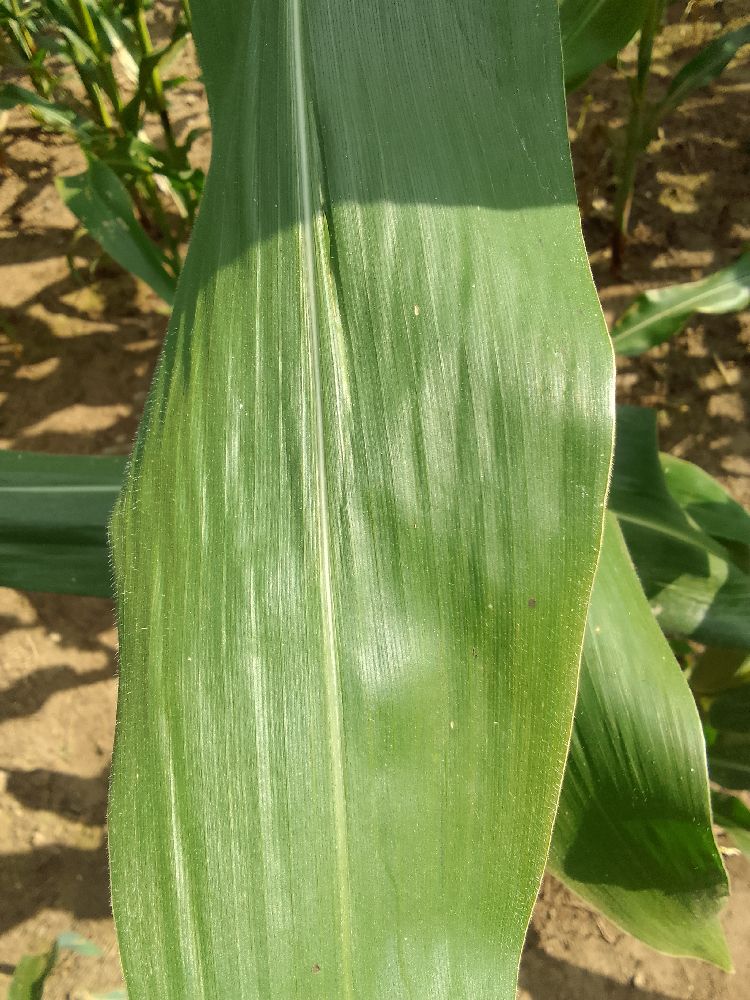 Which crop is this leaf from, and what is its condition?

maize, healthy
